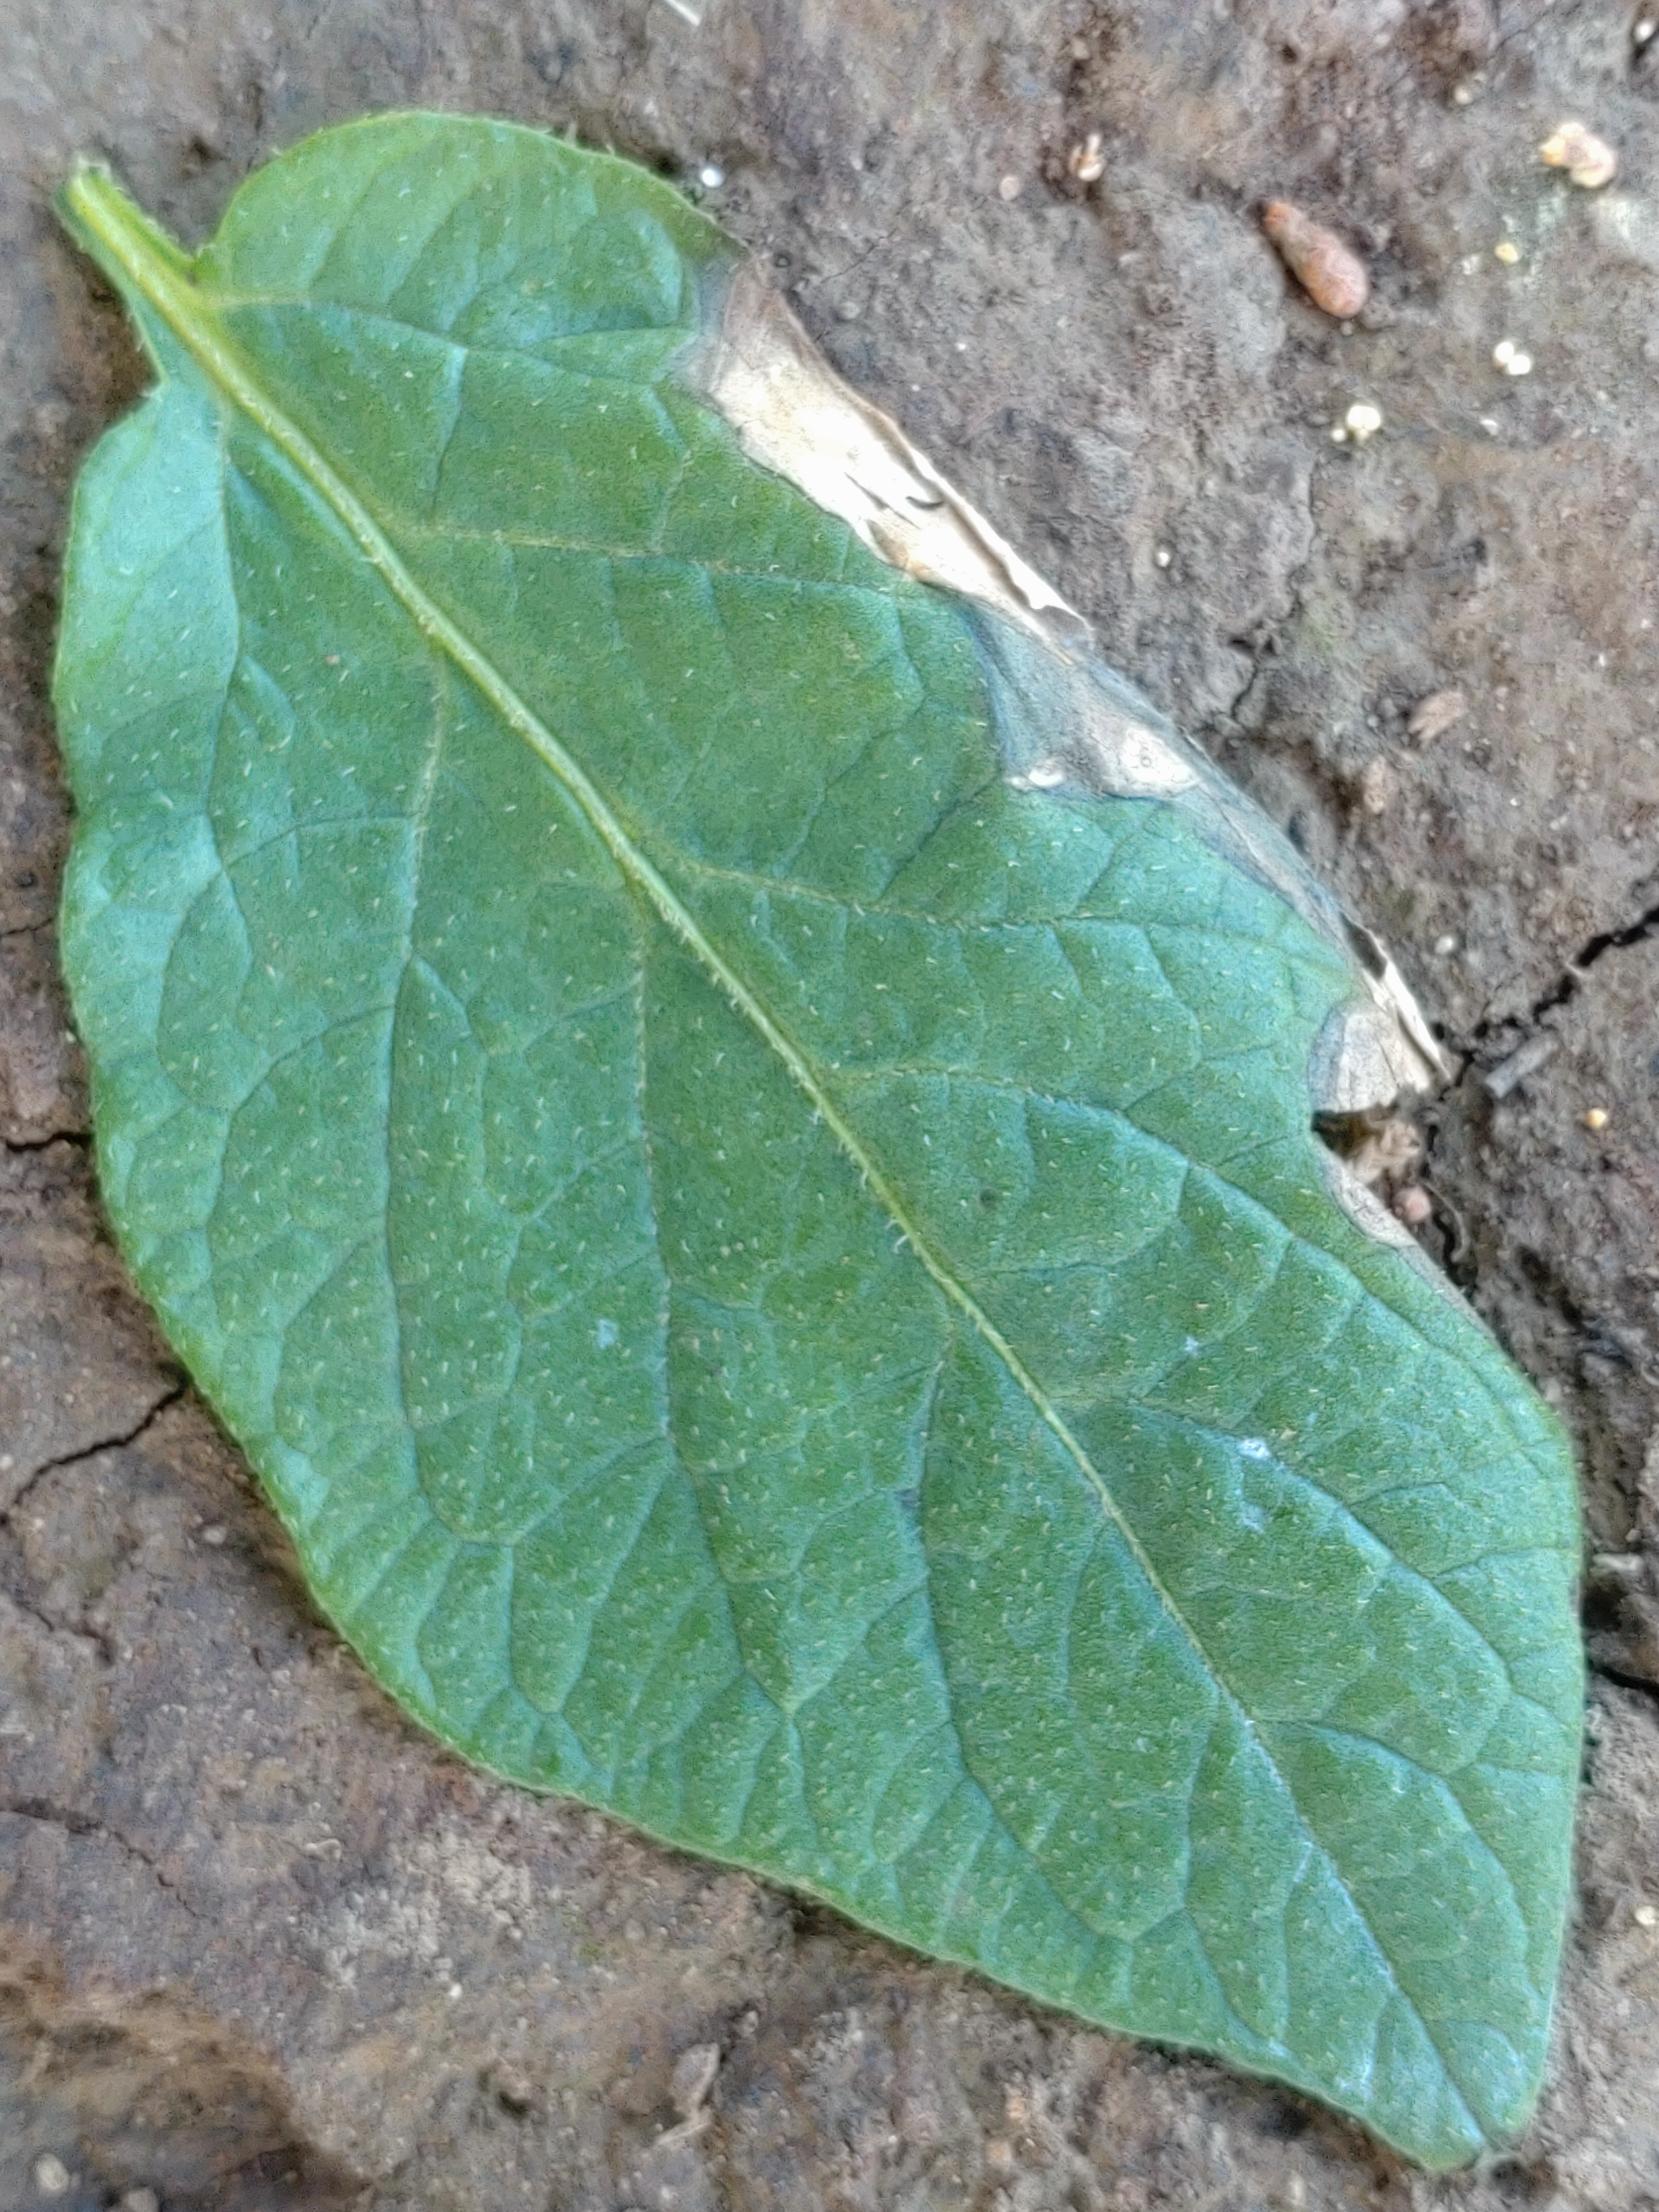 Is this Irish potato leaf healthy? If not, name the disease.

early blight
